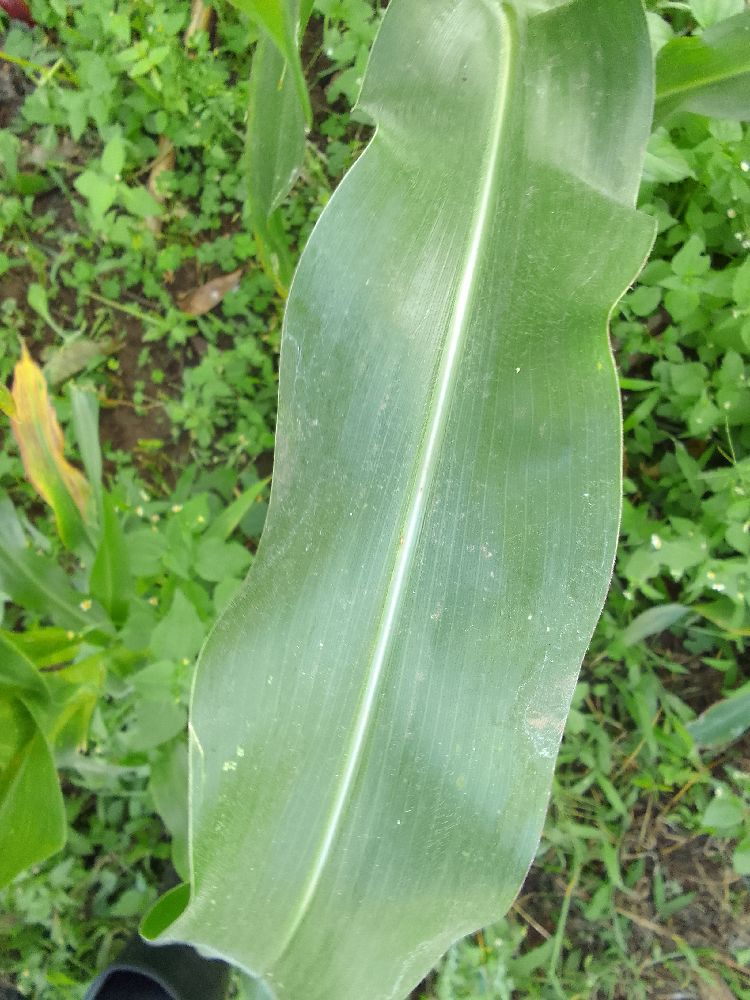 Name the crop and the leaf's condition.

maize, healthy
